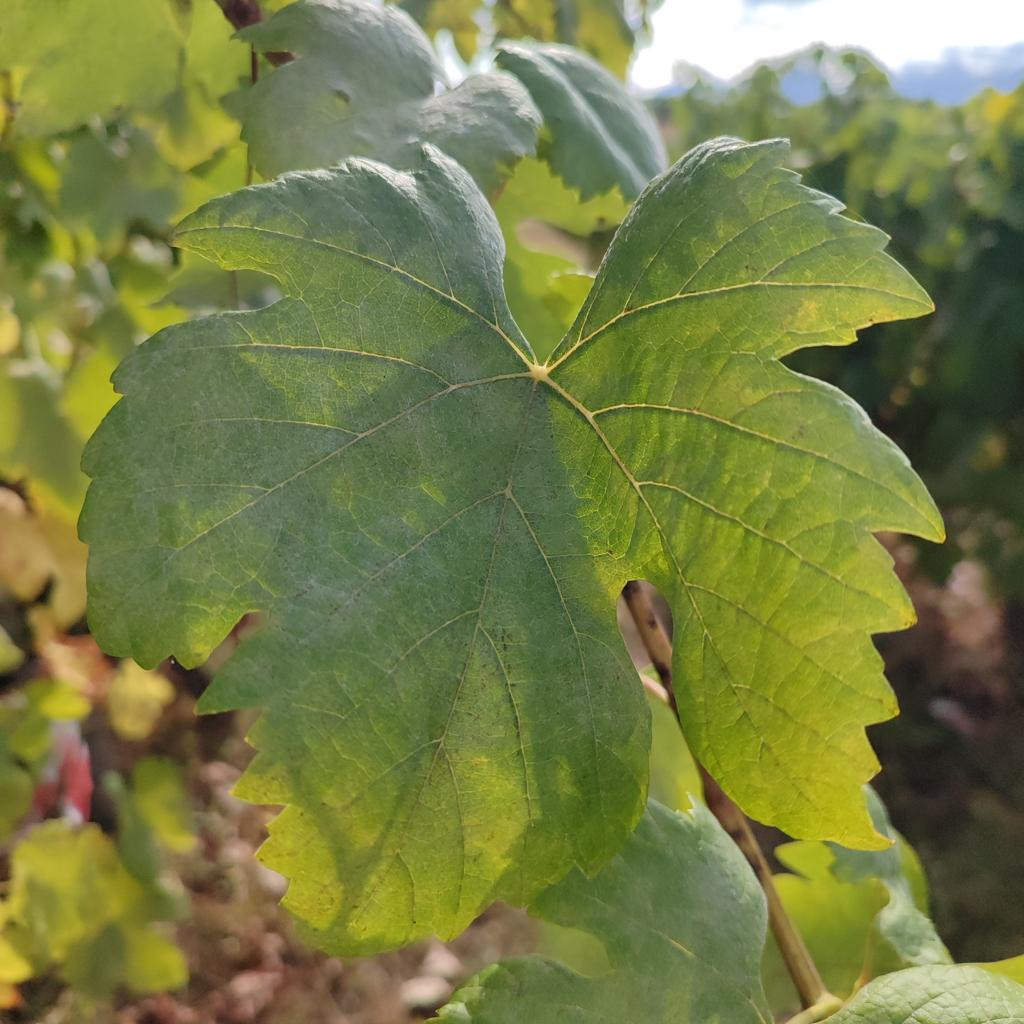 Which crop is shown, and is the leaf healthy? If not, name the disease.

grapevine, powdery mildew
